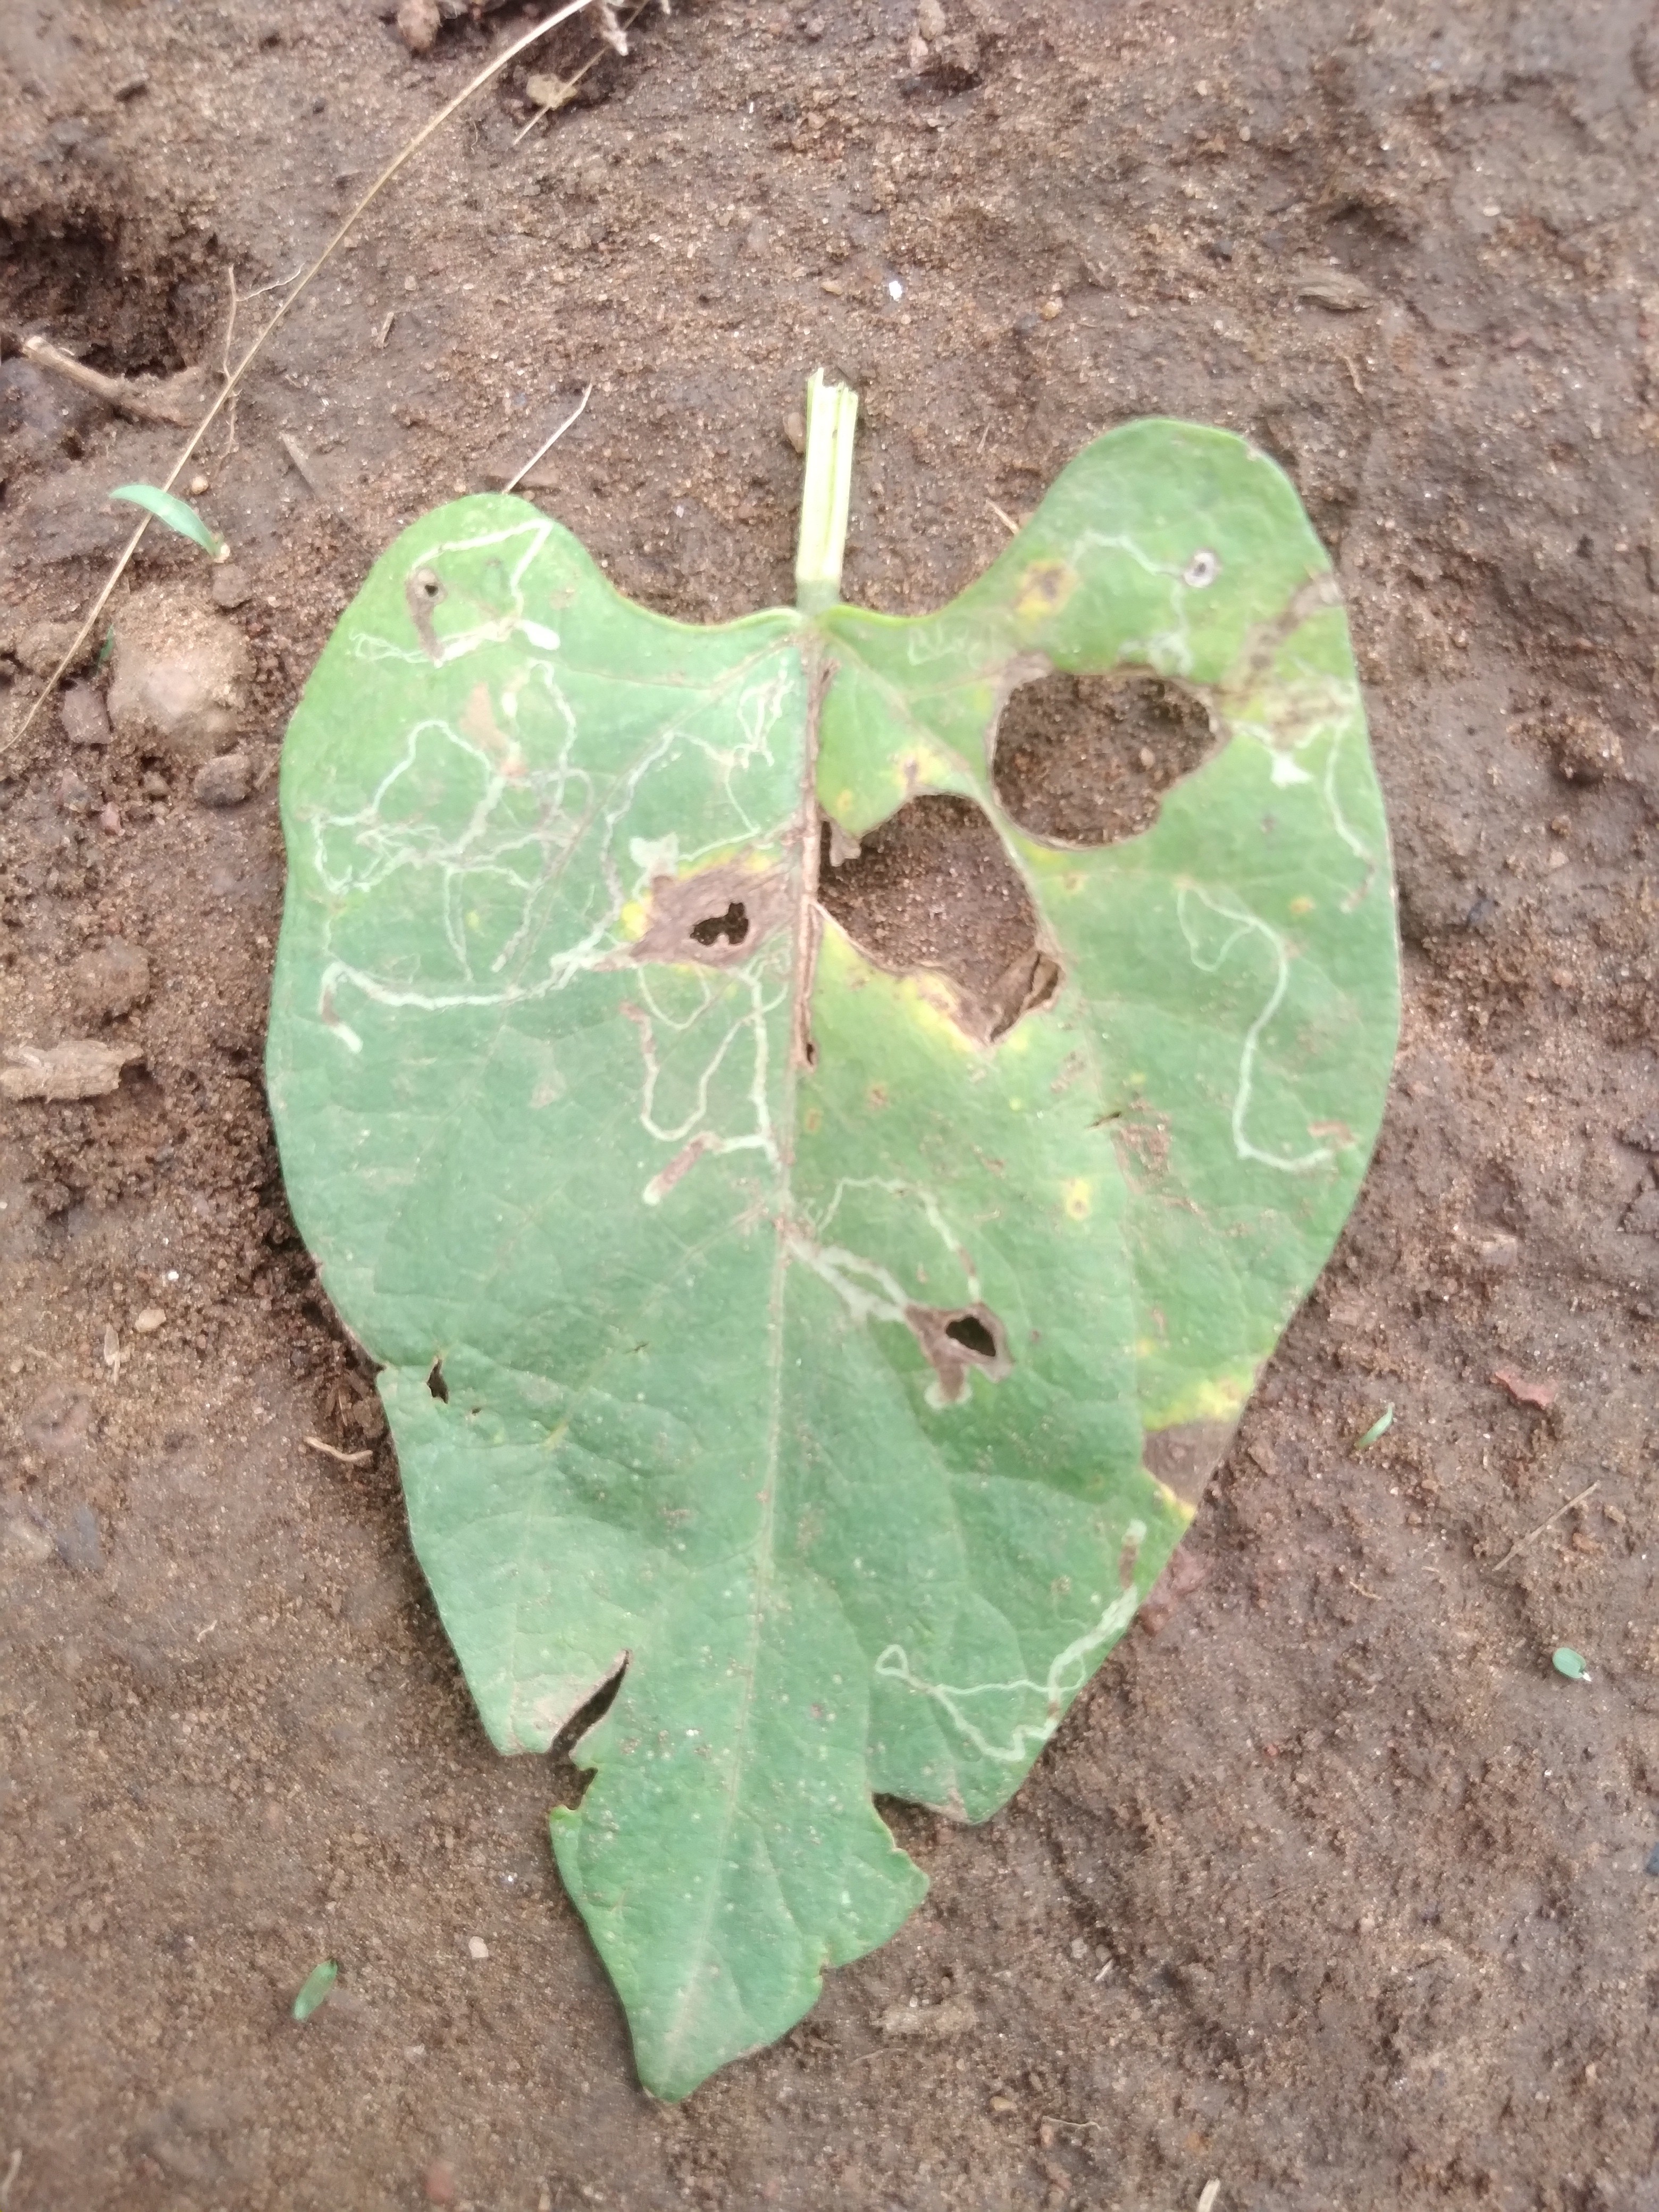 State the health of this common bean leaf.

rust
